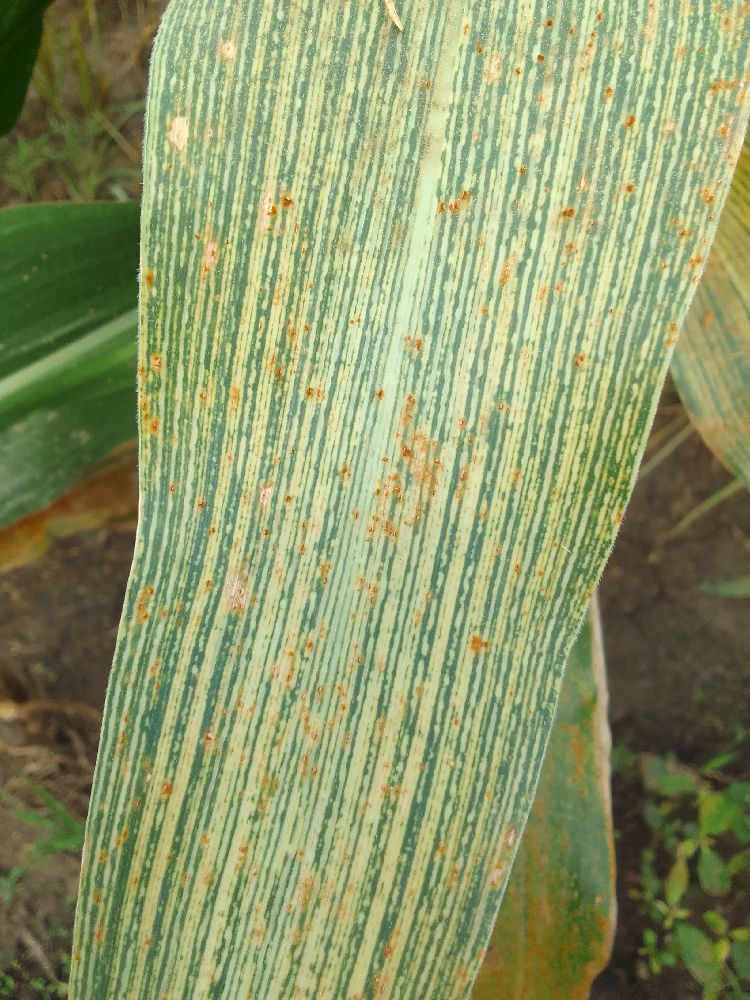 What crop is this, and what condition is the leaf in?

maize, maize streak virus
